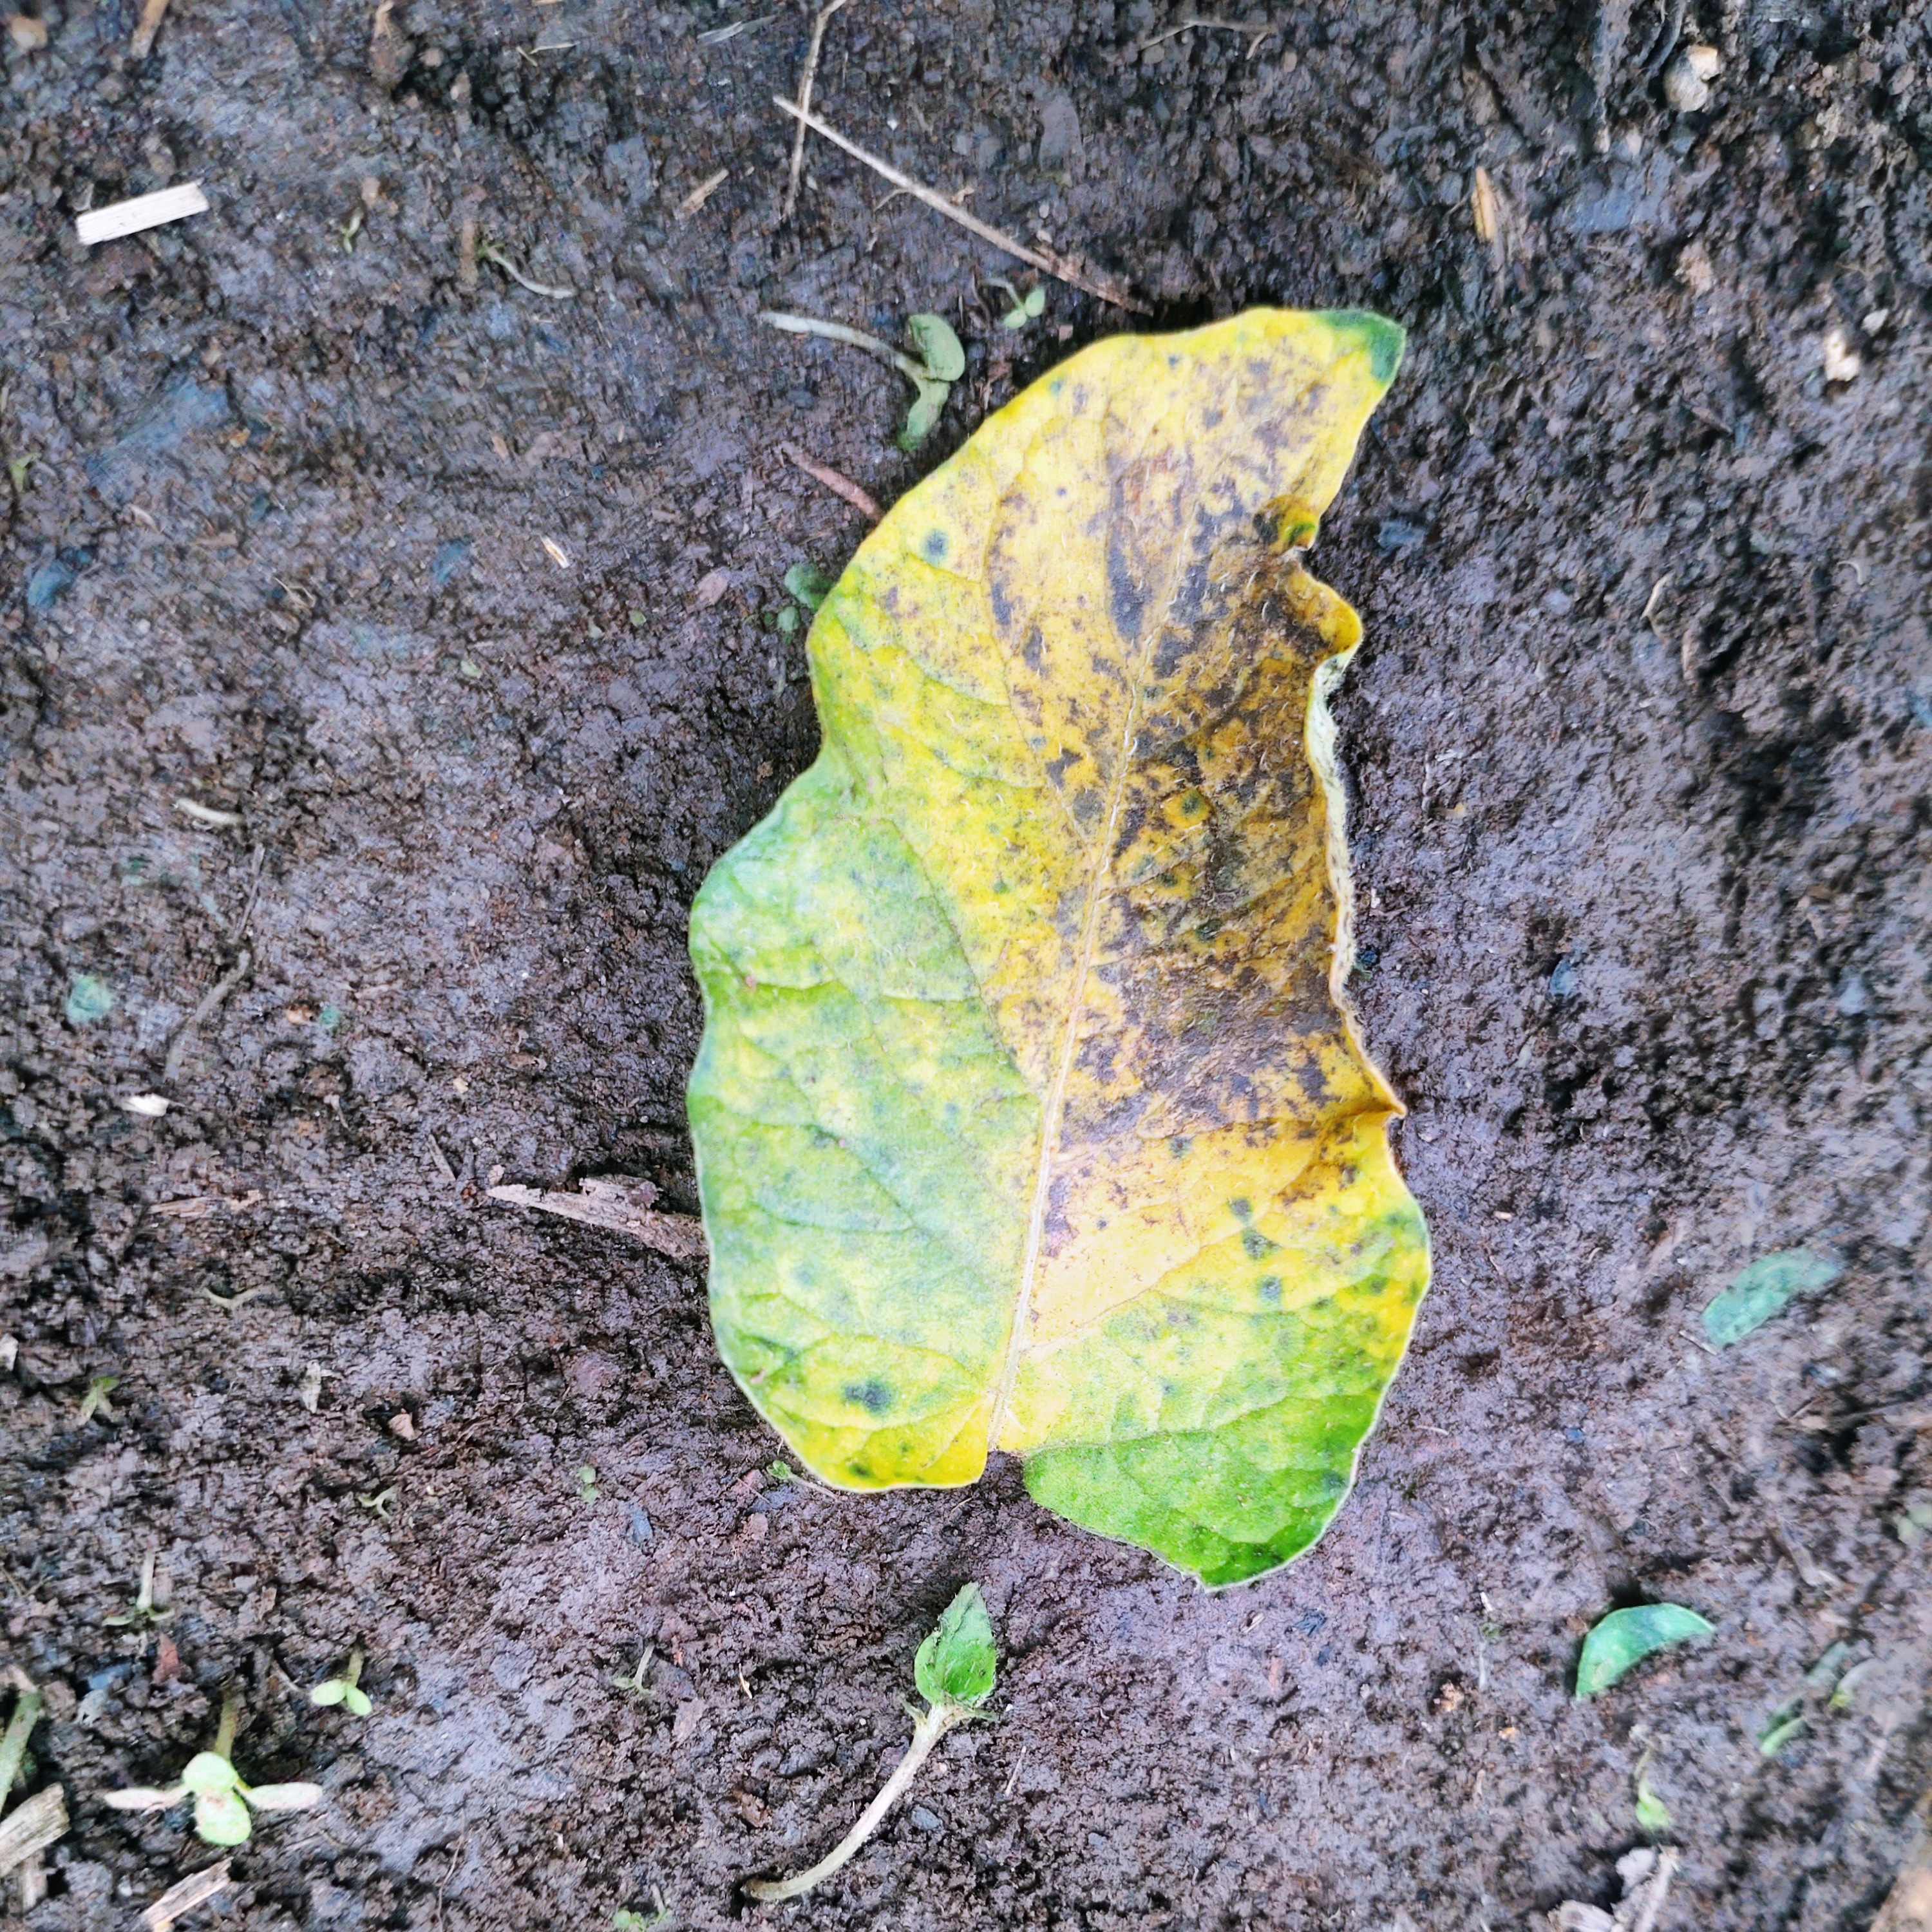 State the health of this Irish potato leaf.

late blight
